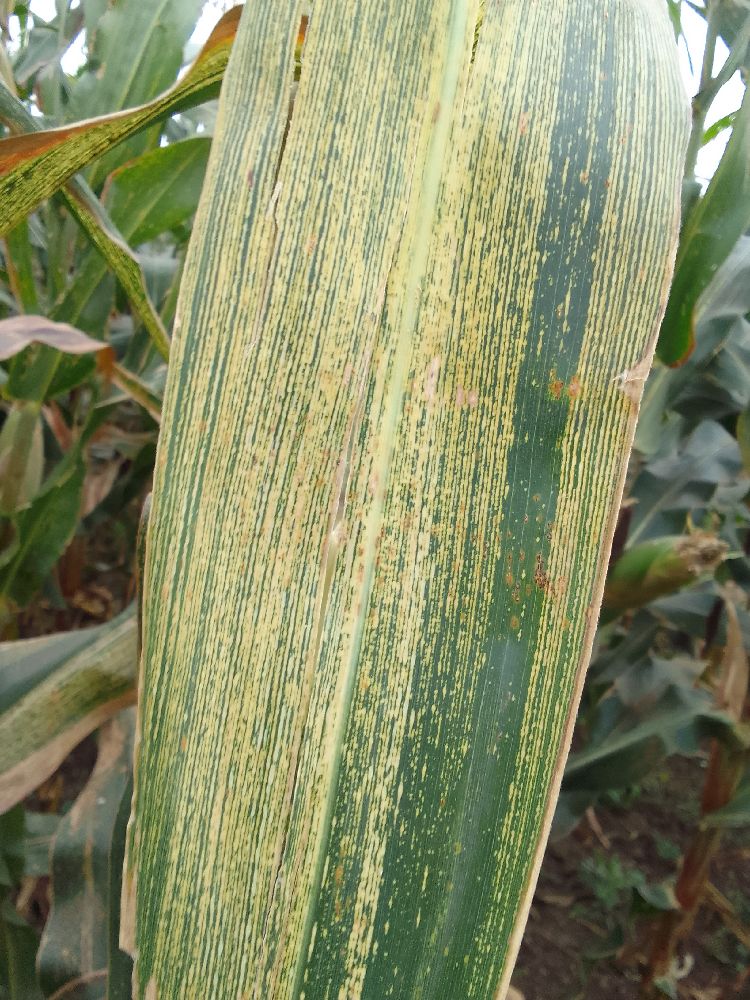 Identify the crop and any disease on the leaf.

maize, maize streak virus
